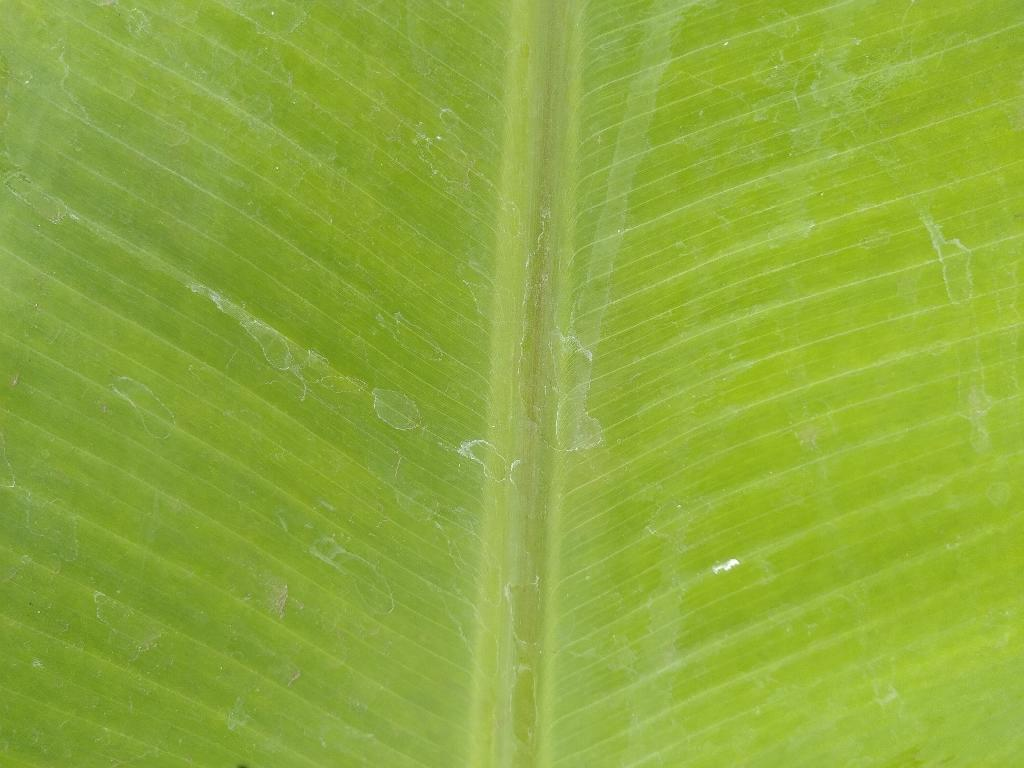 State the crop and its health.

banana, healthy
